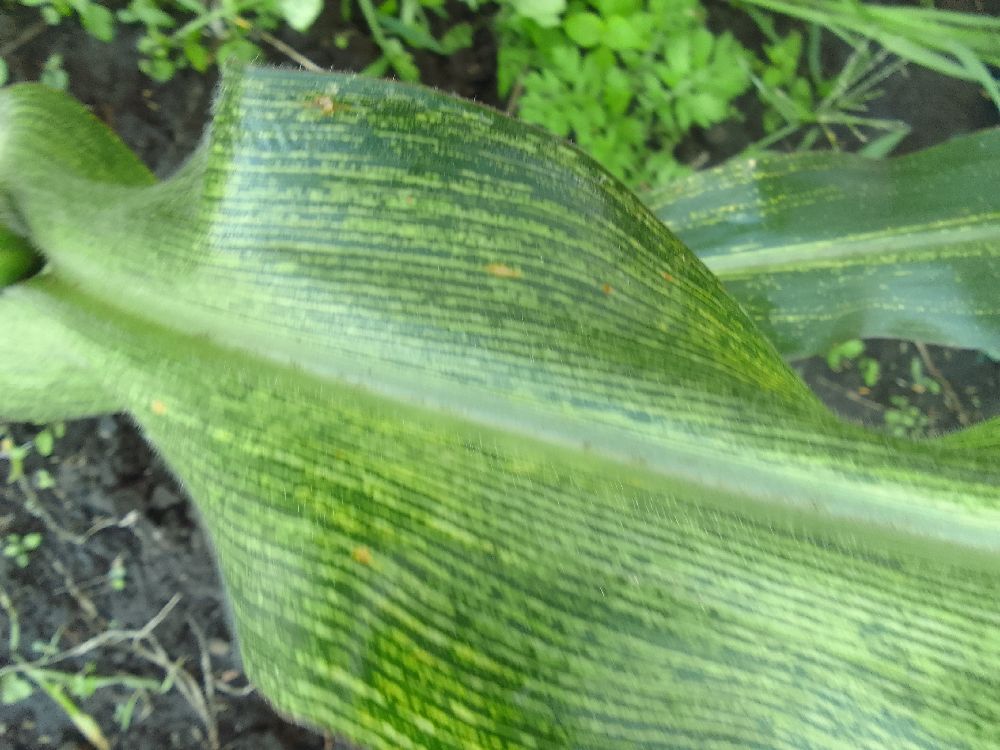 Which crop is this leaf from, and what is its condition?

maize, maize streak virus
